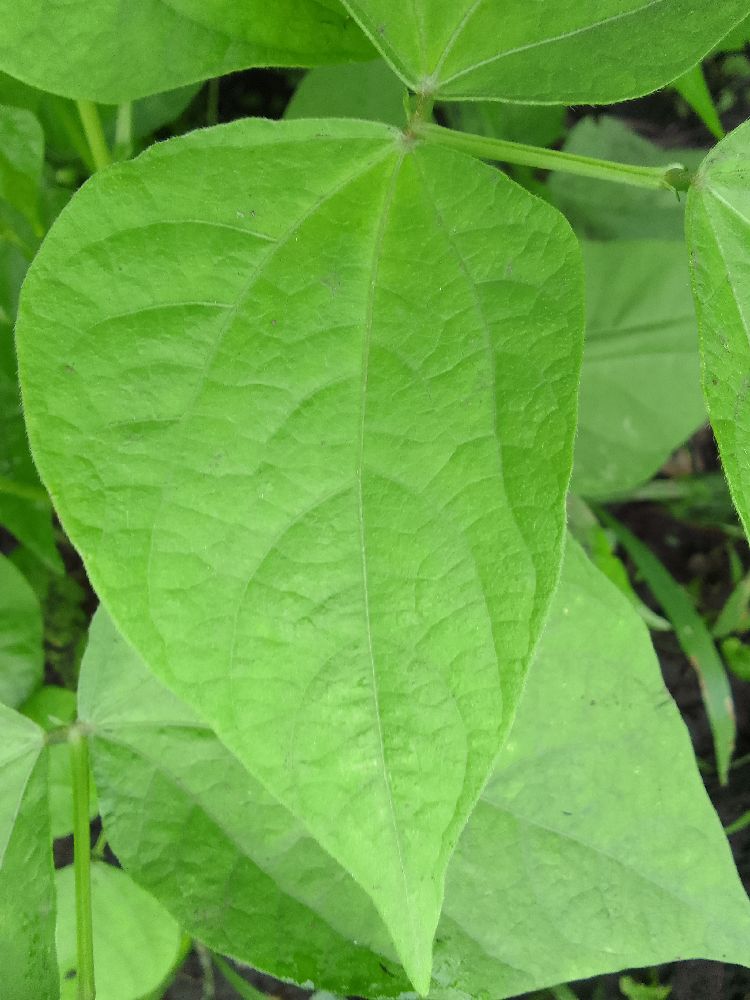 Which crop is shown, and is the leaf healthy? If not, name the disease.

common bean, healthy
